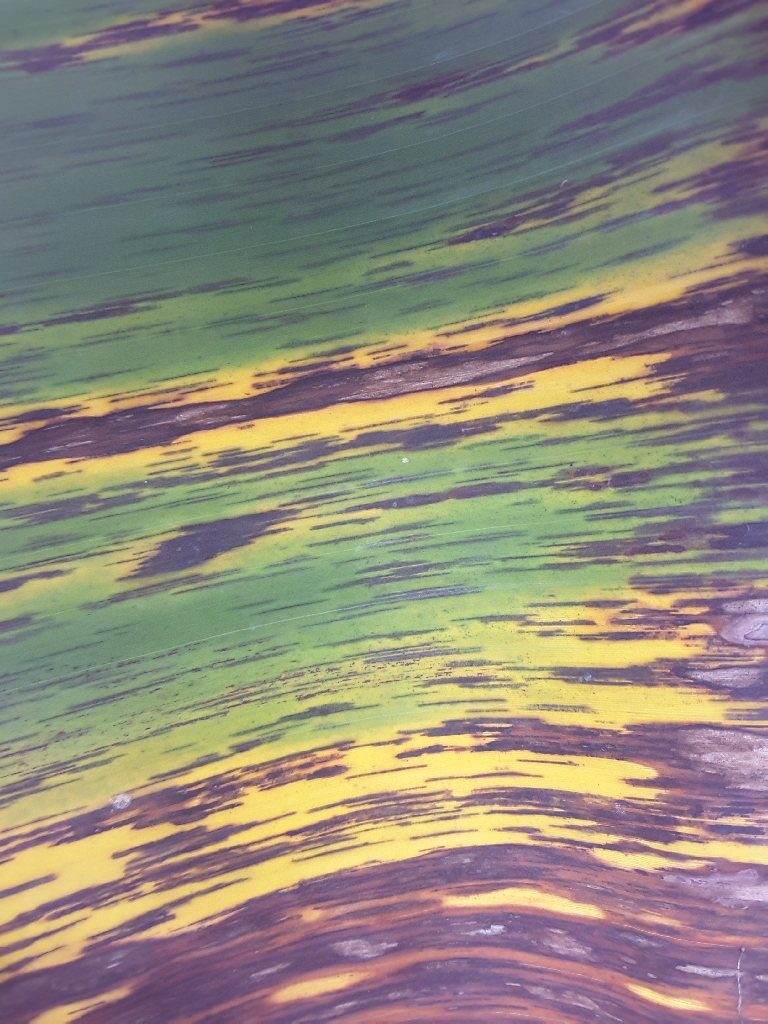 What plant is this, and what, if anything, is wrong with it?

banana, black sigatoka
